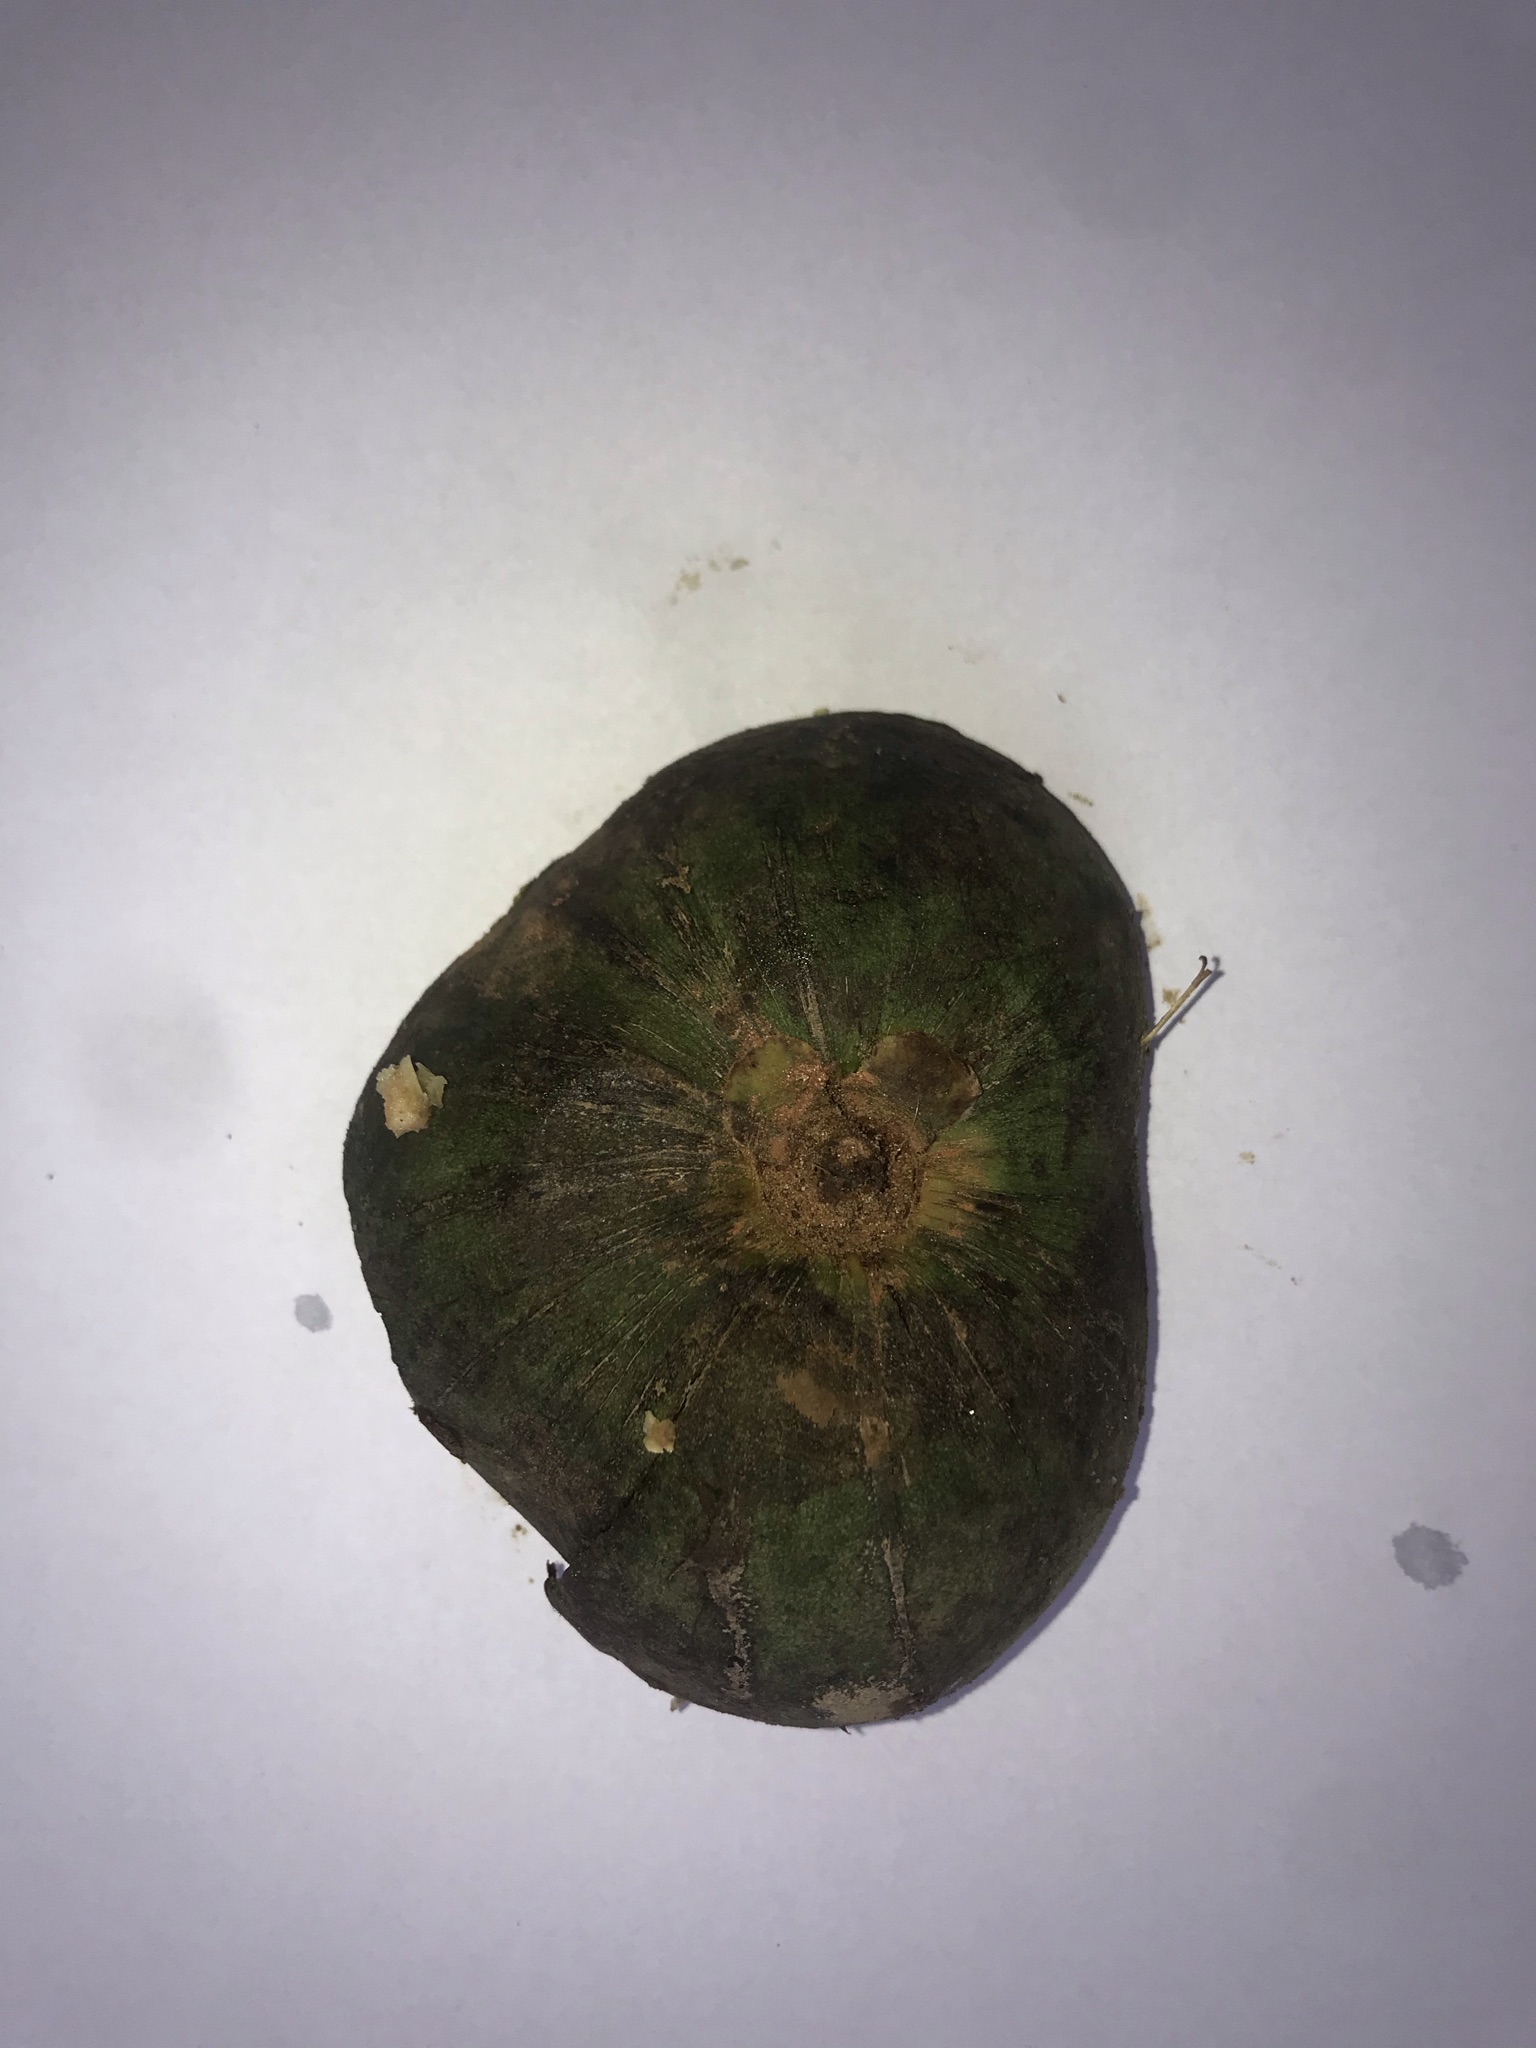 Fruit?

pequi
